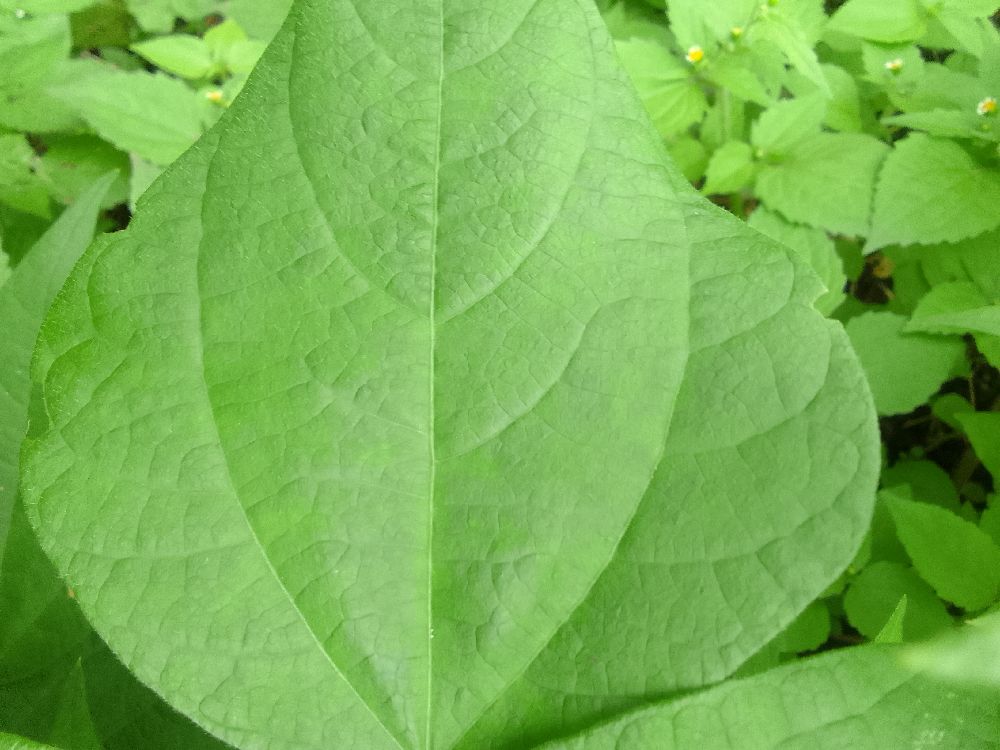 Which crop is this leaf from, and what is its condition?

common bean, healthy
